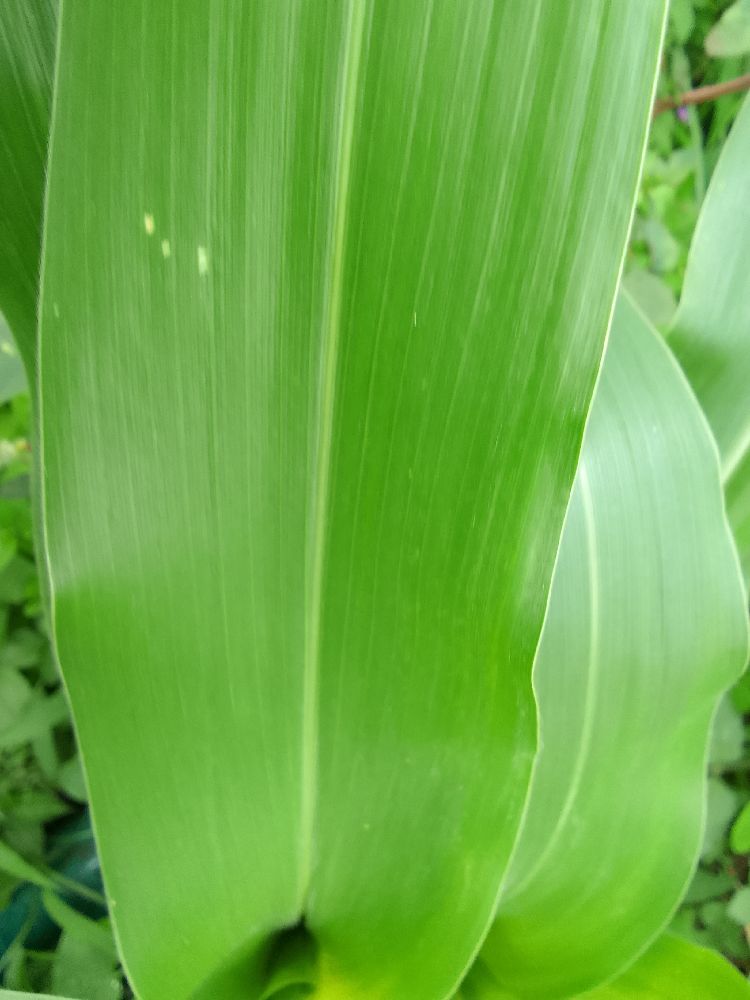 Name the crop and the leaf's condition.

maize, healthy
